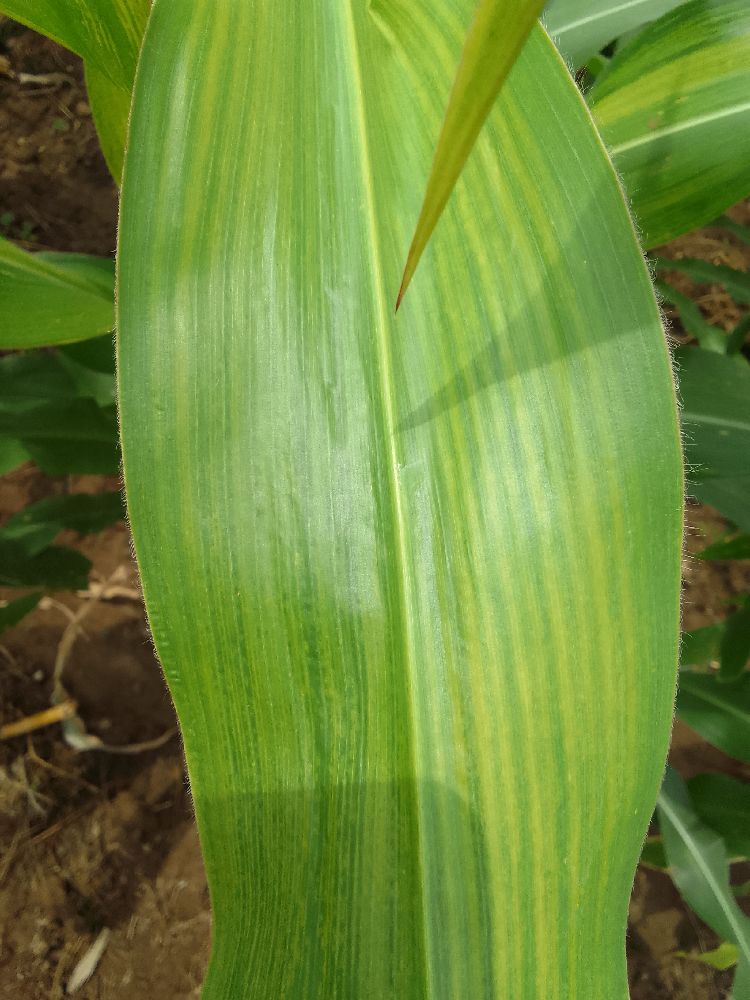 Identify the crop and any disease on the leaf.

maize, maize lethal necrosis
